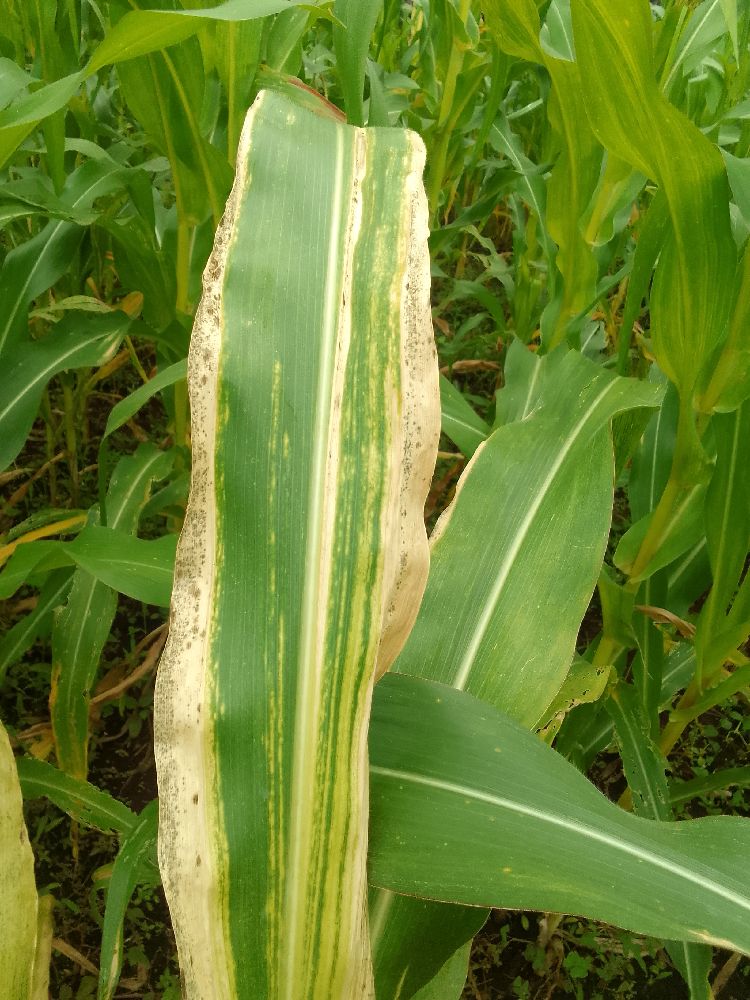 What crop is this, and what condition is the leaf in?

maize, maize lethal necrosis
